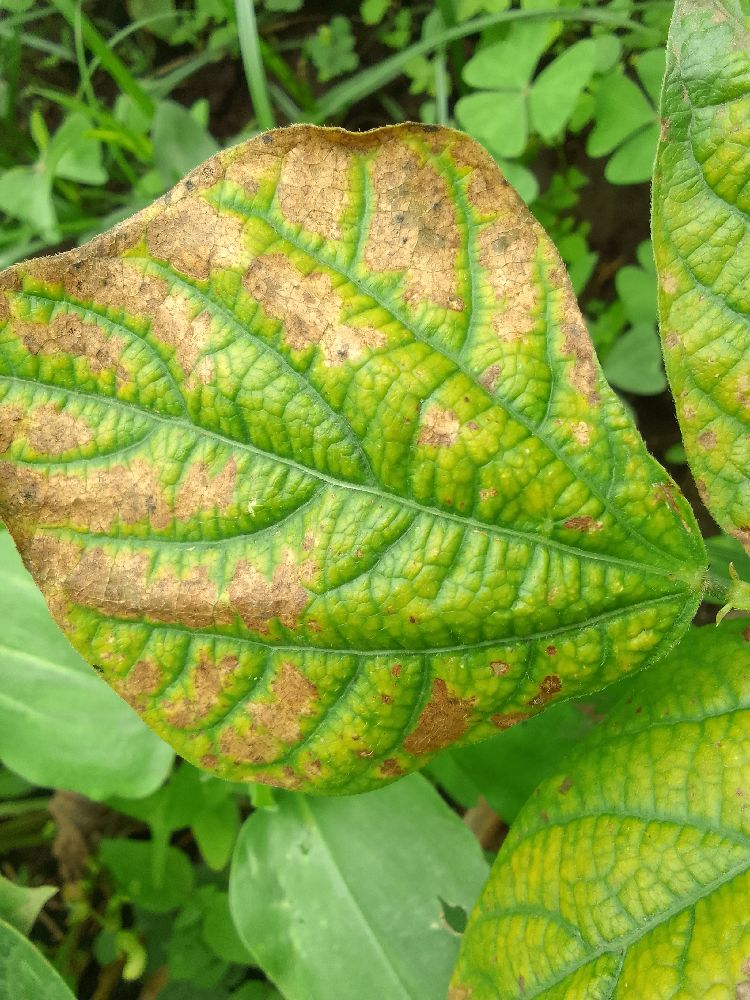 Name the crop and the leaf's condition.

common bean, bean rust
